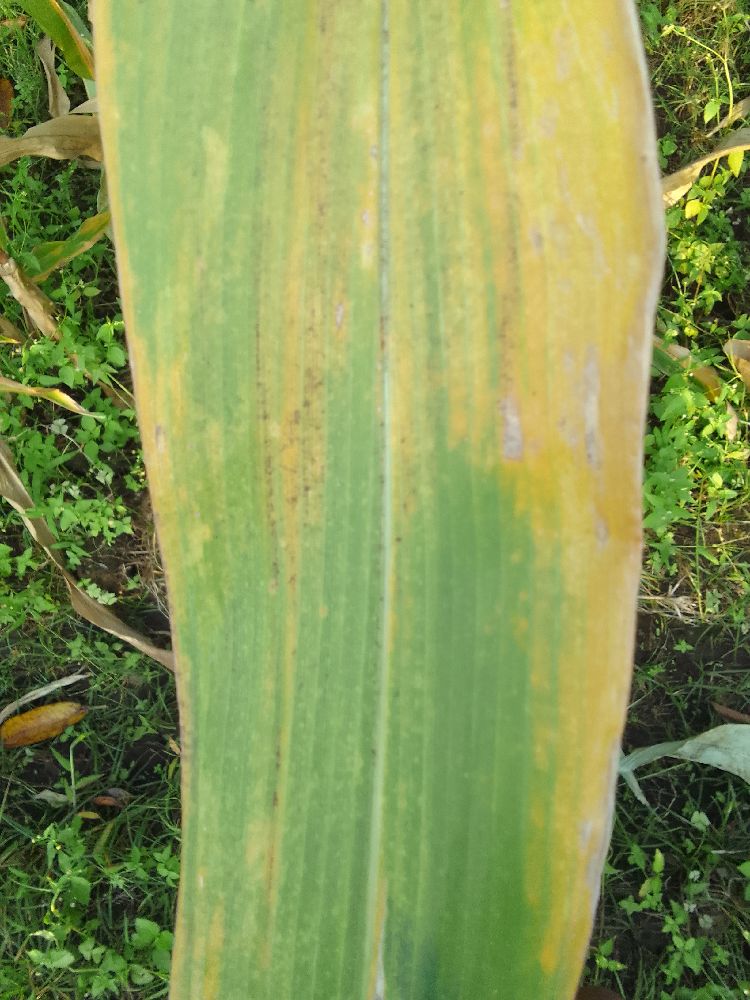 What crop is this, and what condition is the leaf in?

maize, maize lethal necrosis
